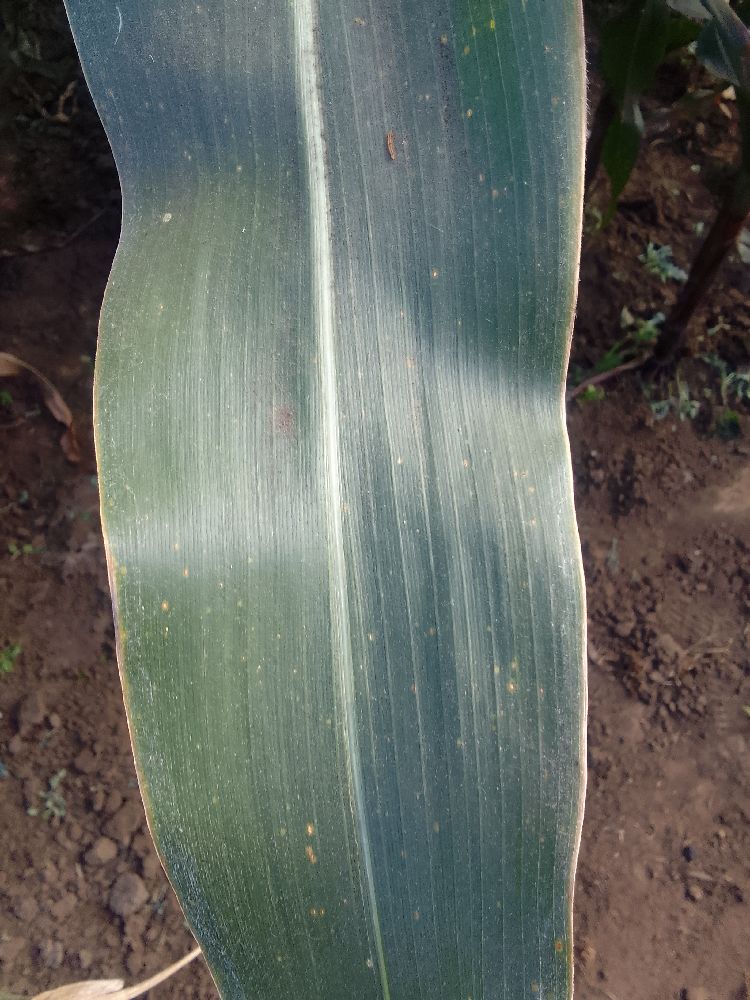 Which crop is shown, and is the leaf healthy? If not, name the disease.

maize, healthy
